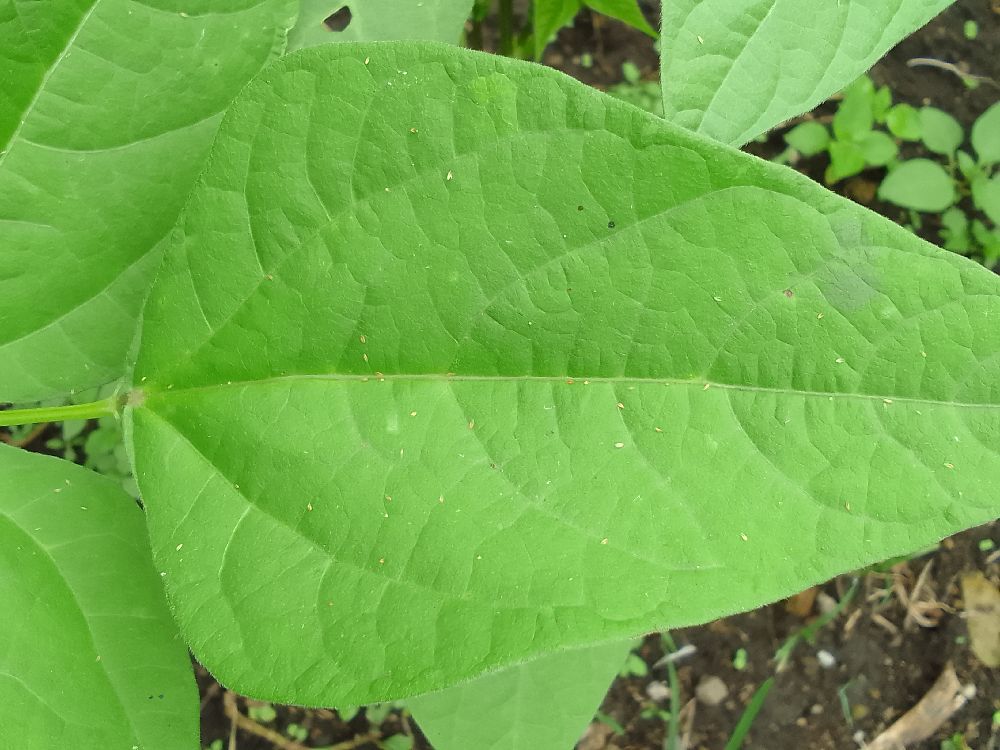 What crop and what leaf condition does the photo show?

common bean, healthy
